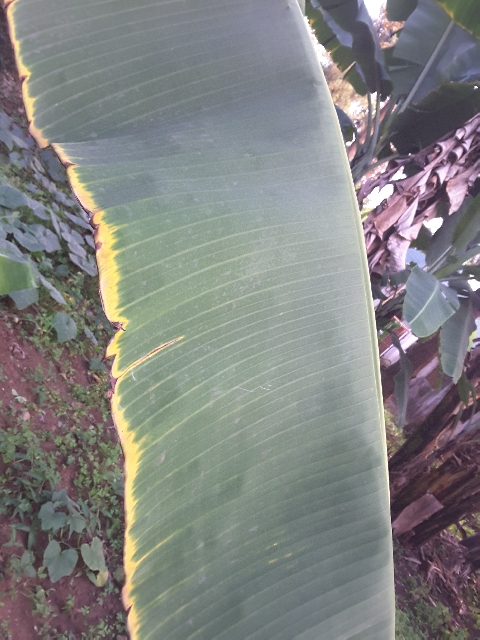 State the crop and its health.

banana, fusarium wilt race 1
